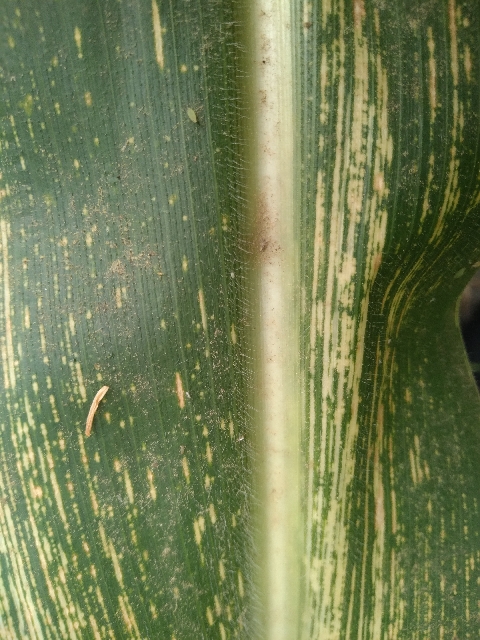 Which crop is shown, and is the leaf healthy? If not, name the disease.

maize, maize streak virus
